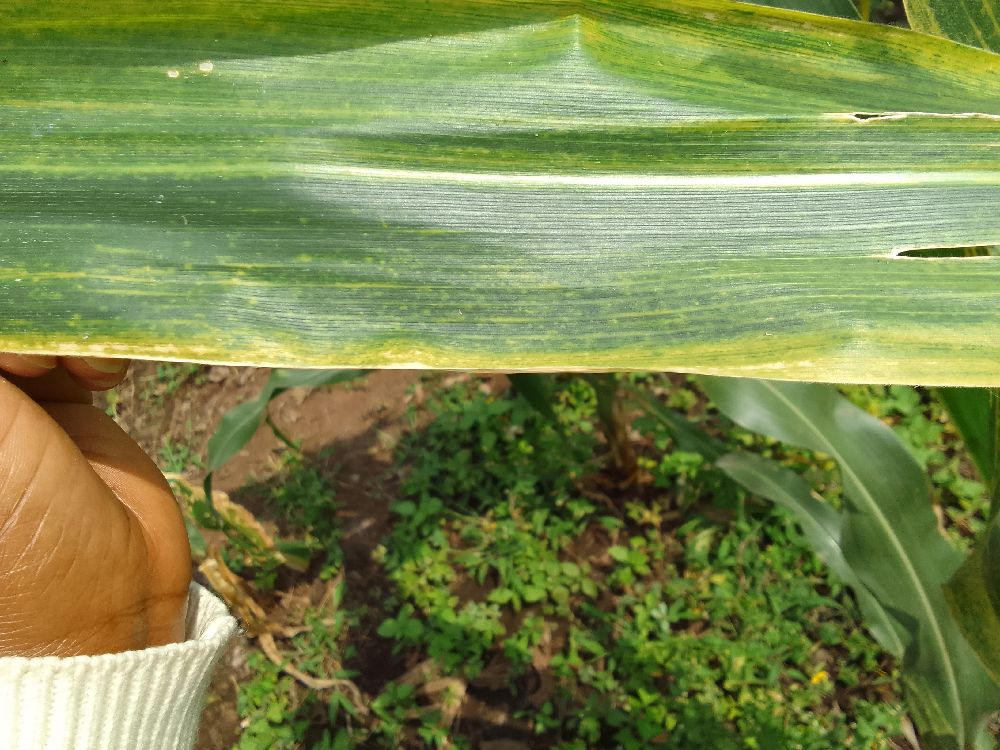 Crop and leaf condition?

maize, maize lethal necrosis
